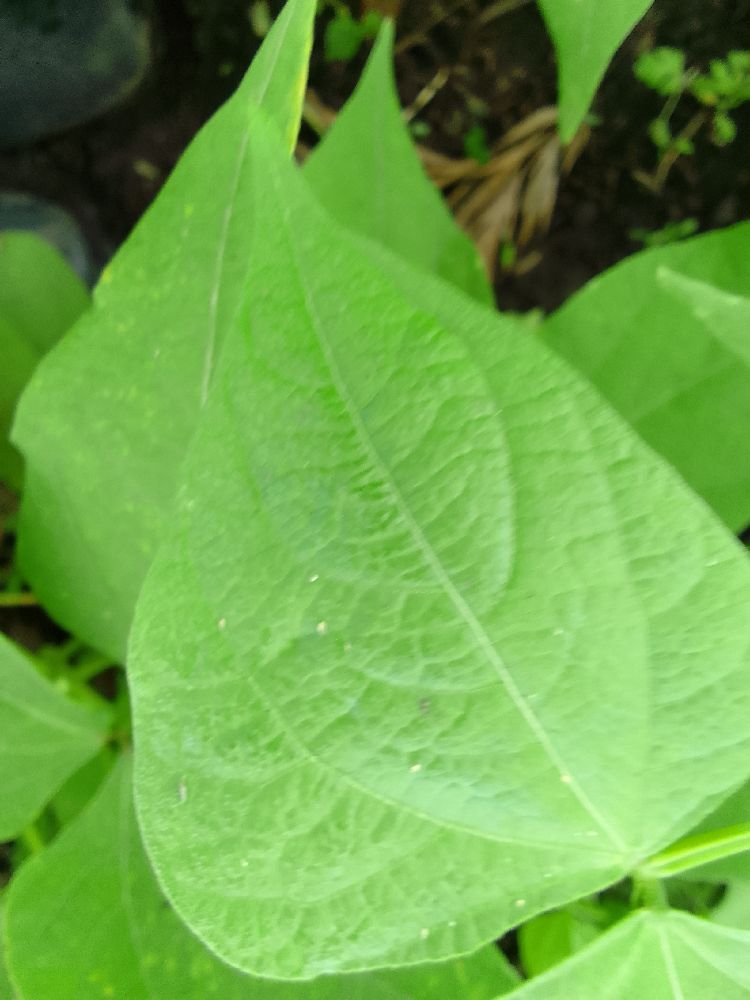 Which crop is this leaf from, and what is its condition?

common bean, healthy
